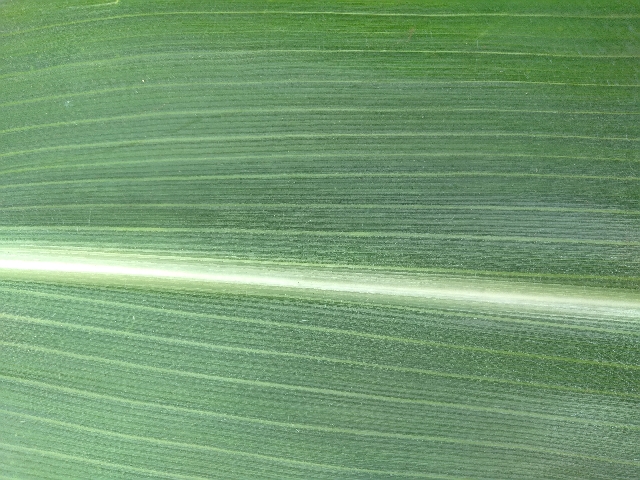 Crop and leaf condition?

maize, healthy
